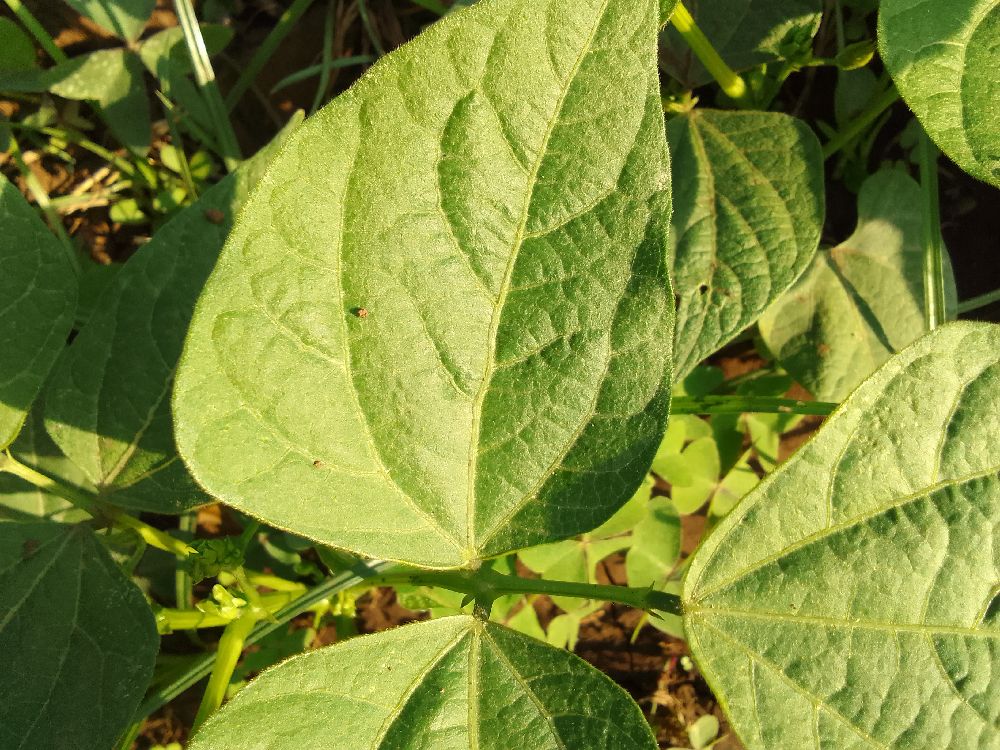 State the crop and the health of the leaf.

common bean, healthy
